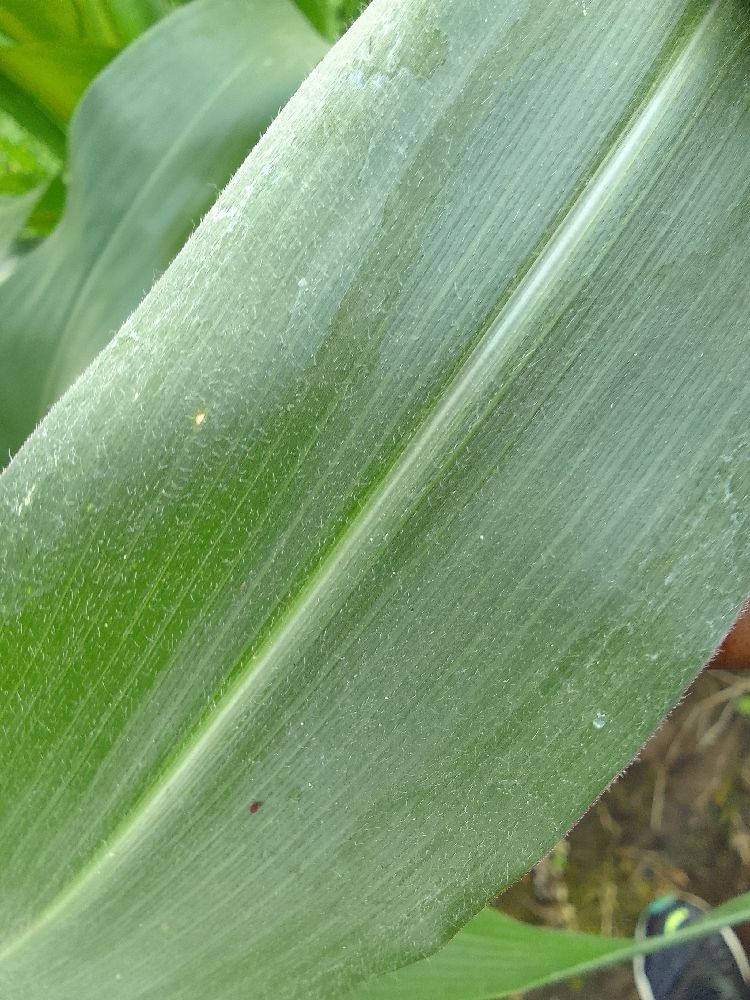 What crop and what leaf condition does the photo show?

maize, healthy
